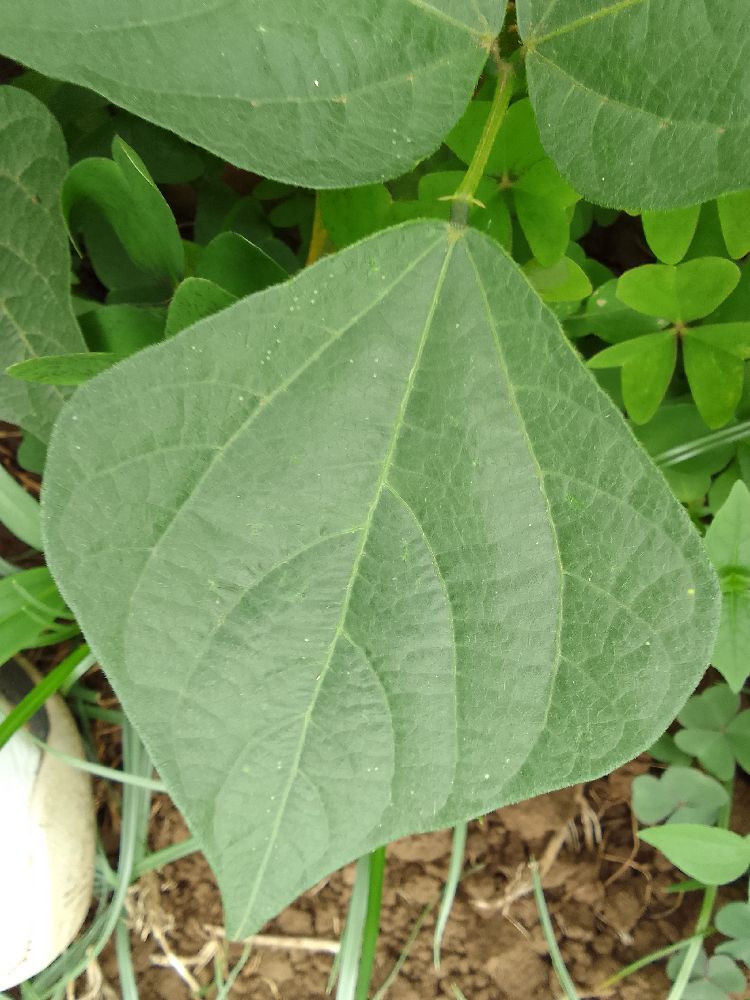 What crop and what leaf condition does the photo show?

common bean, healthy
